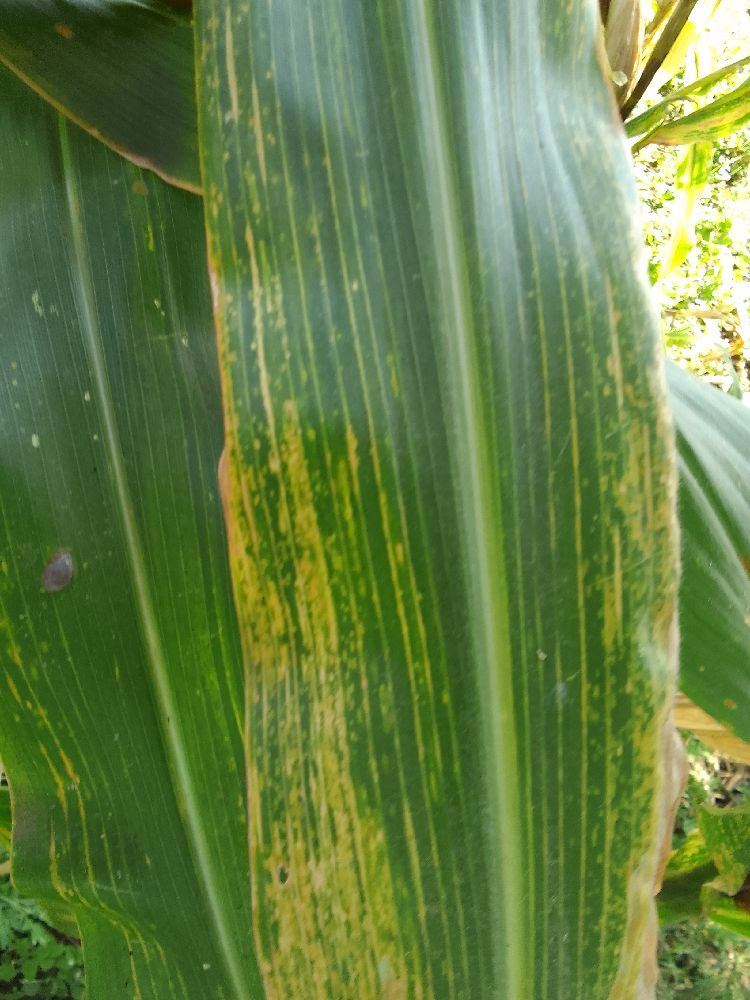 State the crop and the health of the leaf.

maize, maize lethal necrosis
